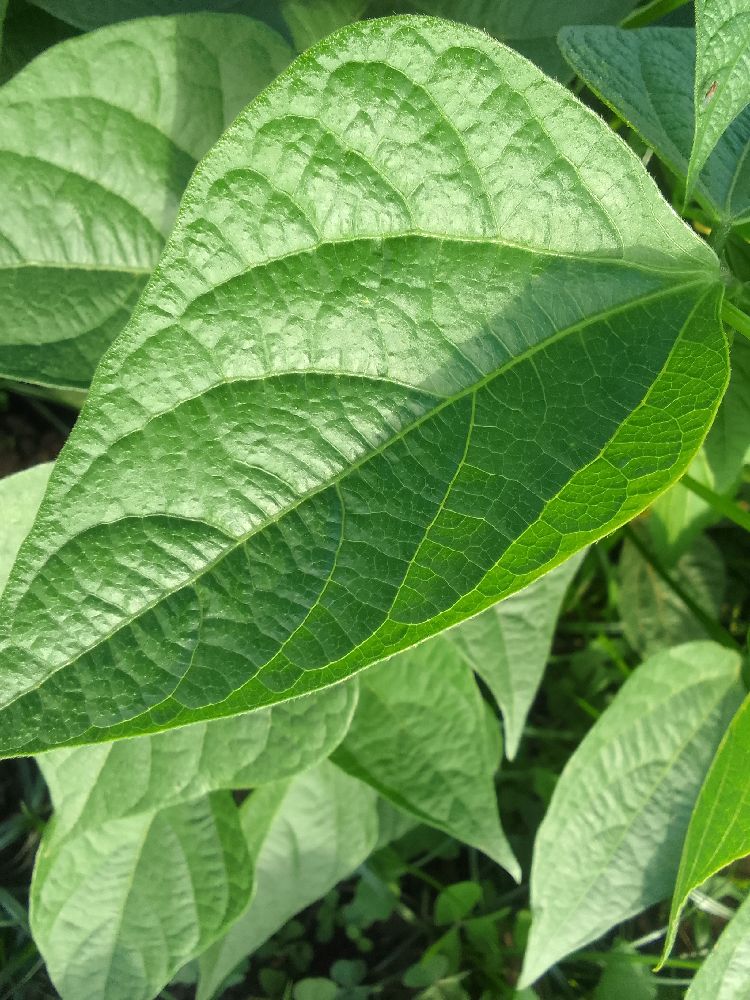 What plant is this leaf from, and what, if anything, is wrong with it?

common bean, healthy
